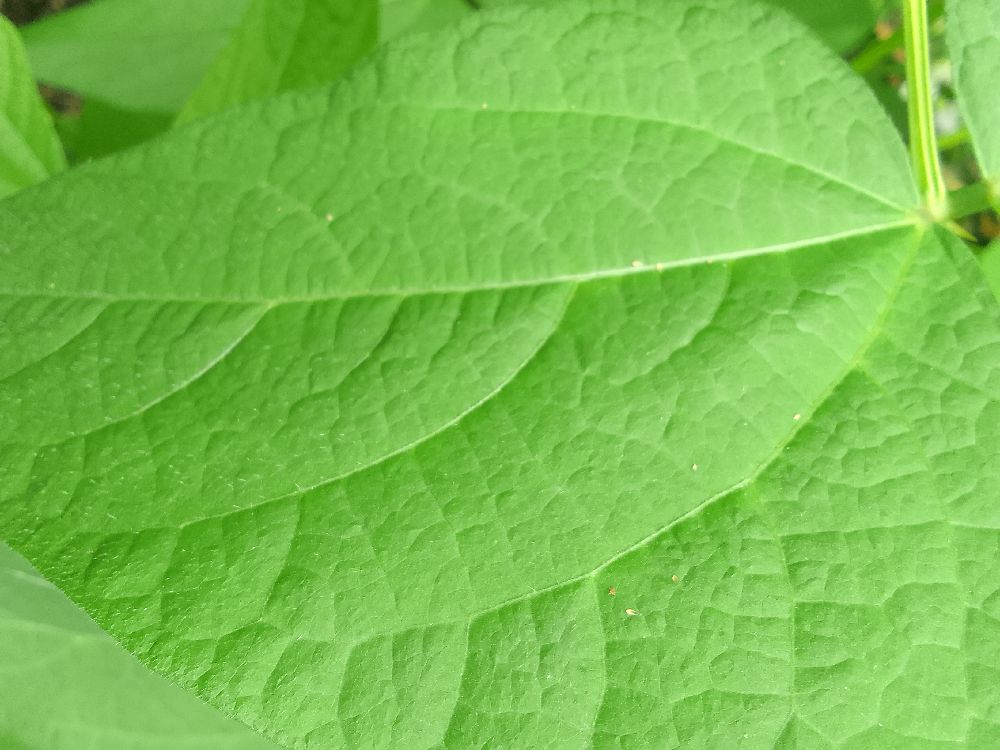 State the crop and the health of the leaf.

common bean, healthy
